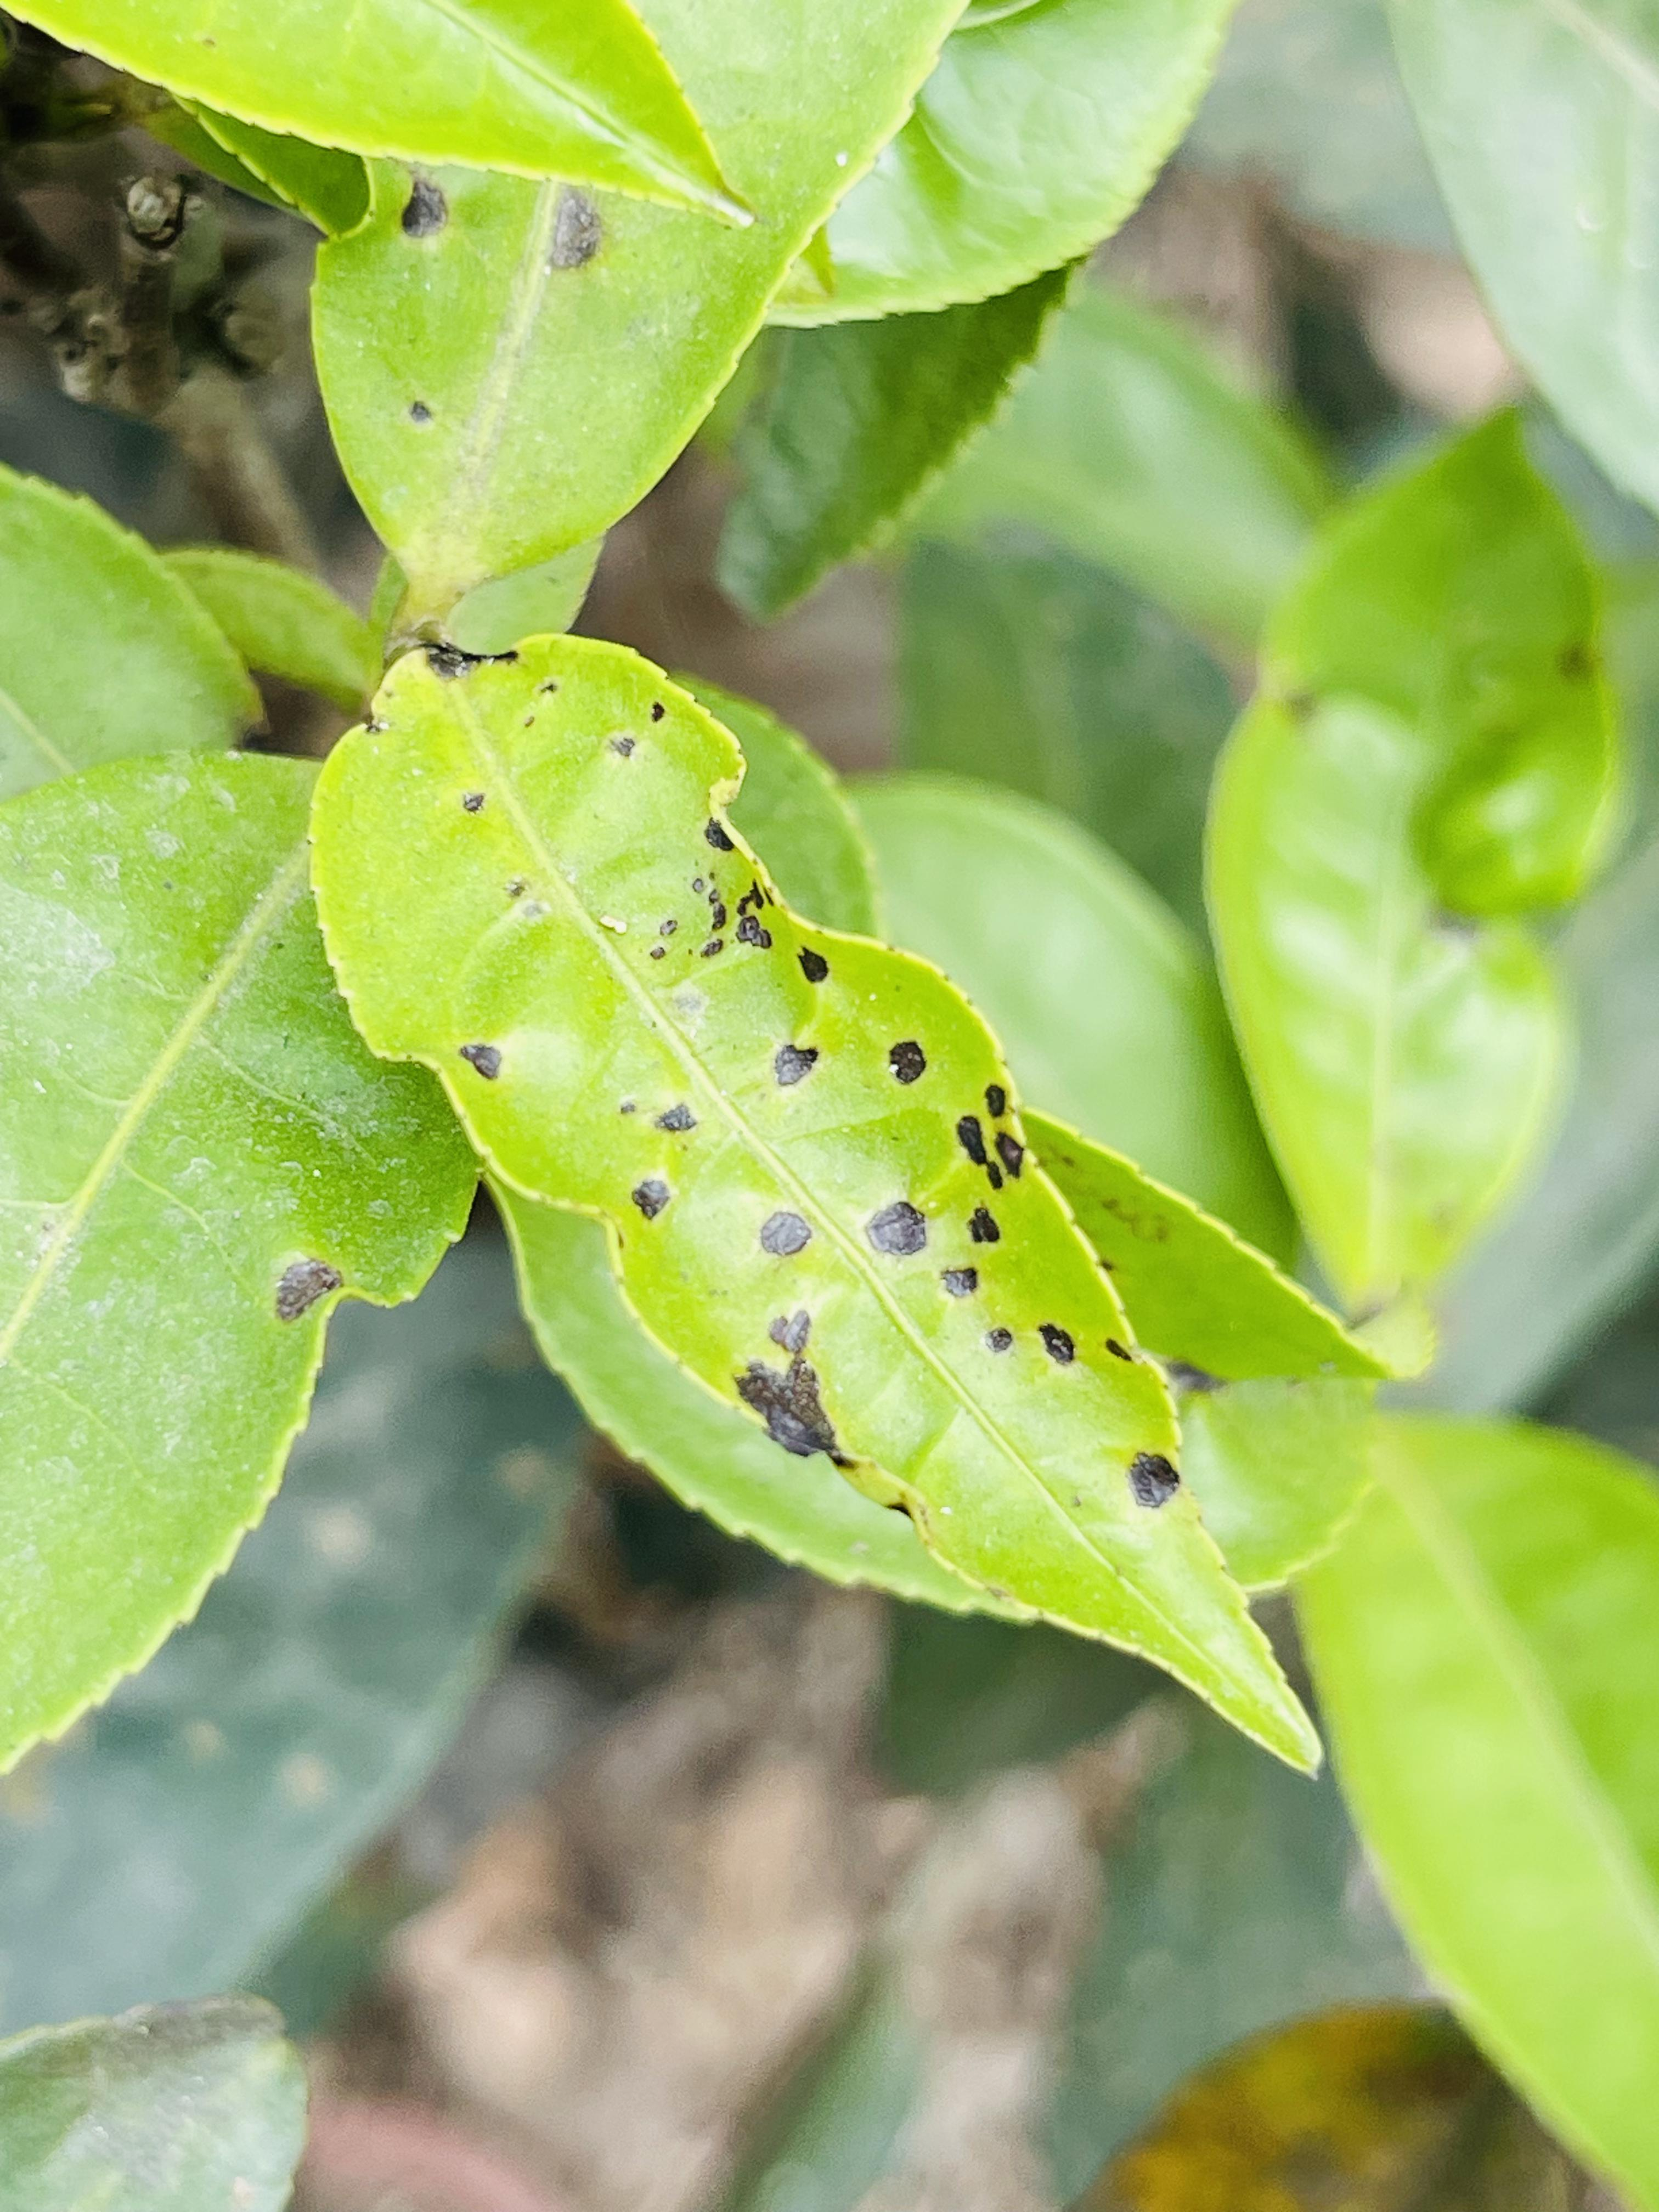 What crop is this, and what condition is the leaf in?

tea, helopeltis
